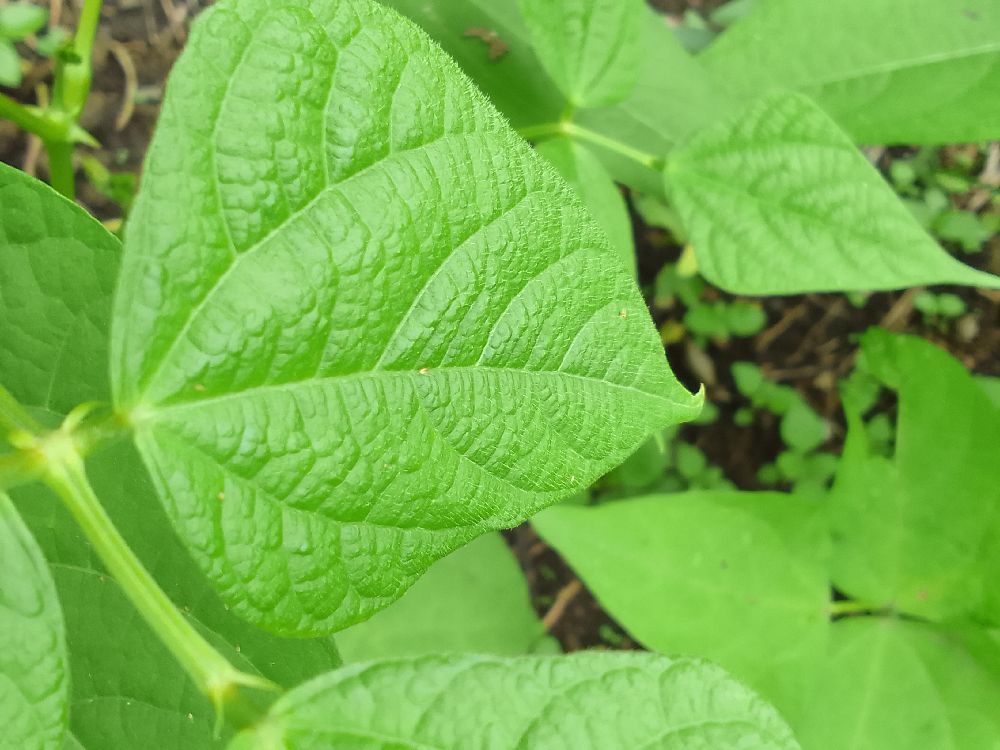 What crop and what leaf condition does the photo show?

common bean, healthy
